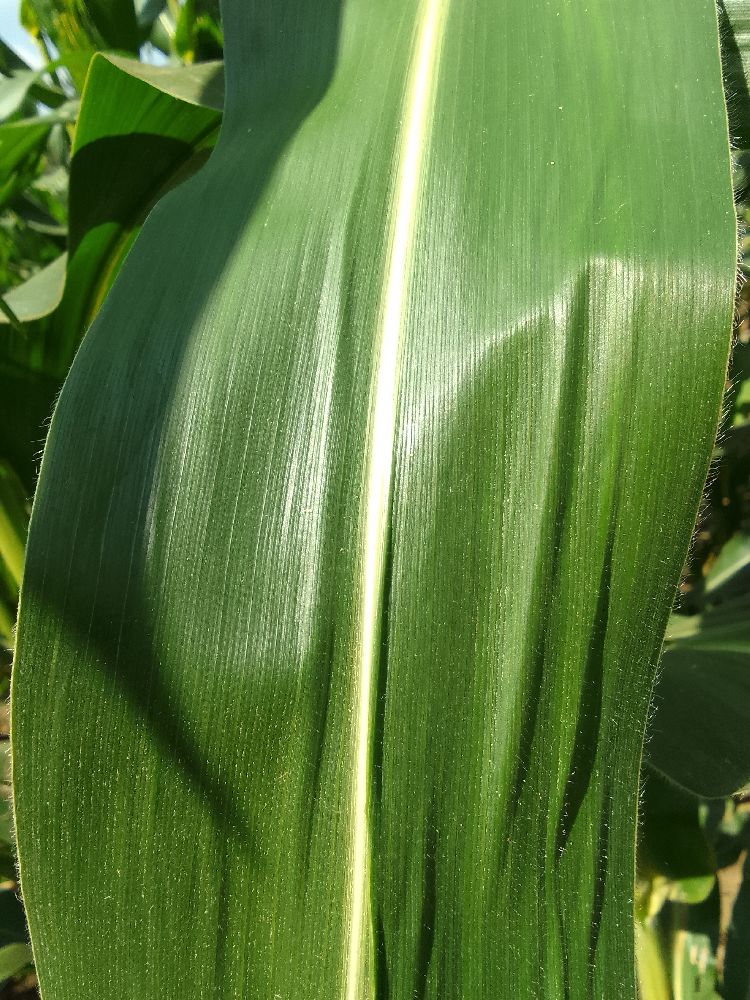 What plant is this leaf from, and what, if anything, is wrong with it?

maize, healthy
